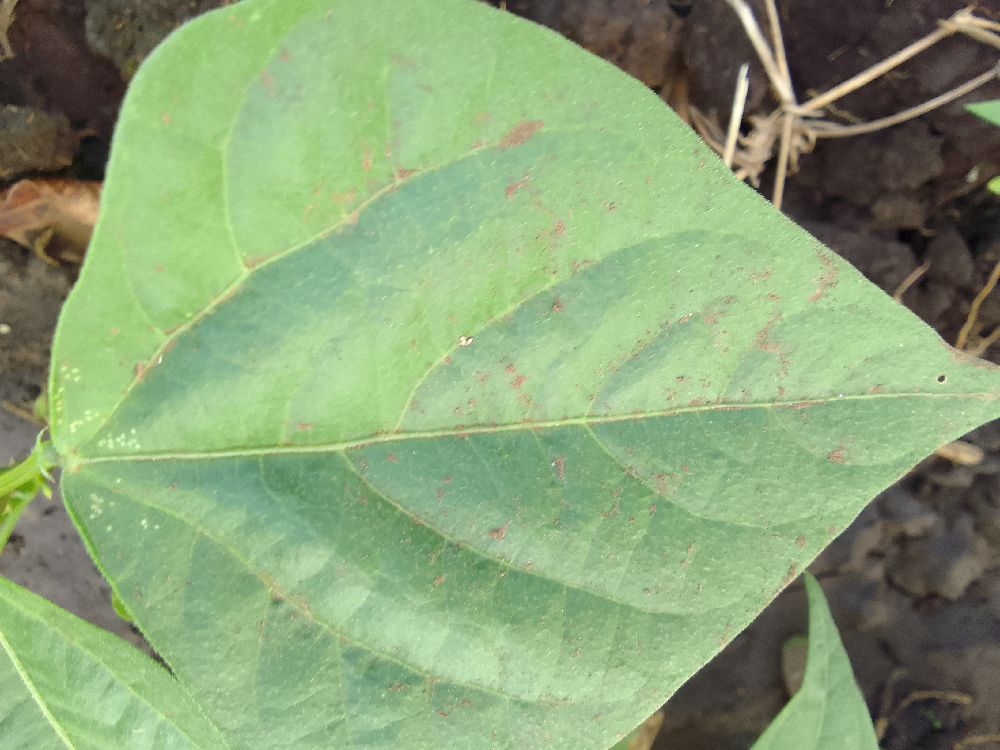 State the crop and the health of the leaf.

common bean, healthy
